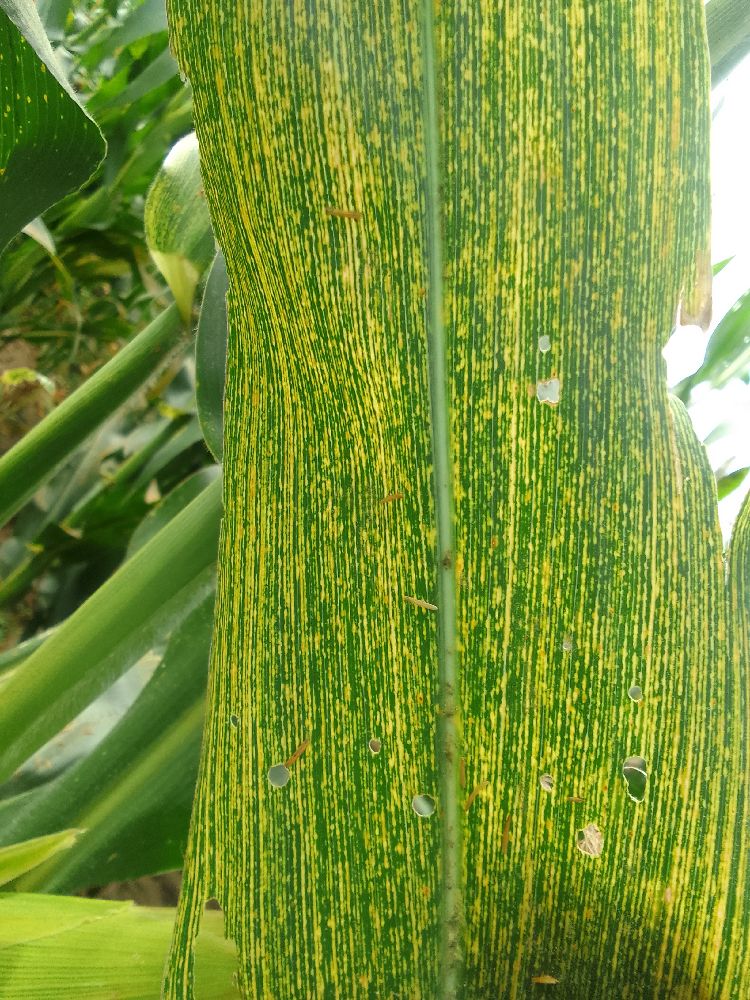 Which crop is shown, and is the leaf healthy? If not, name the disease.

maize, maize streak virus
